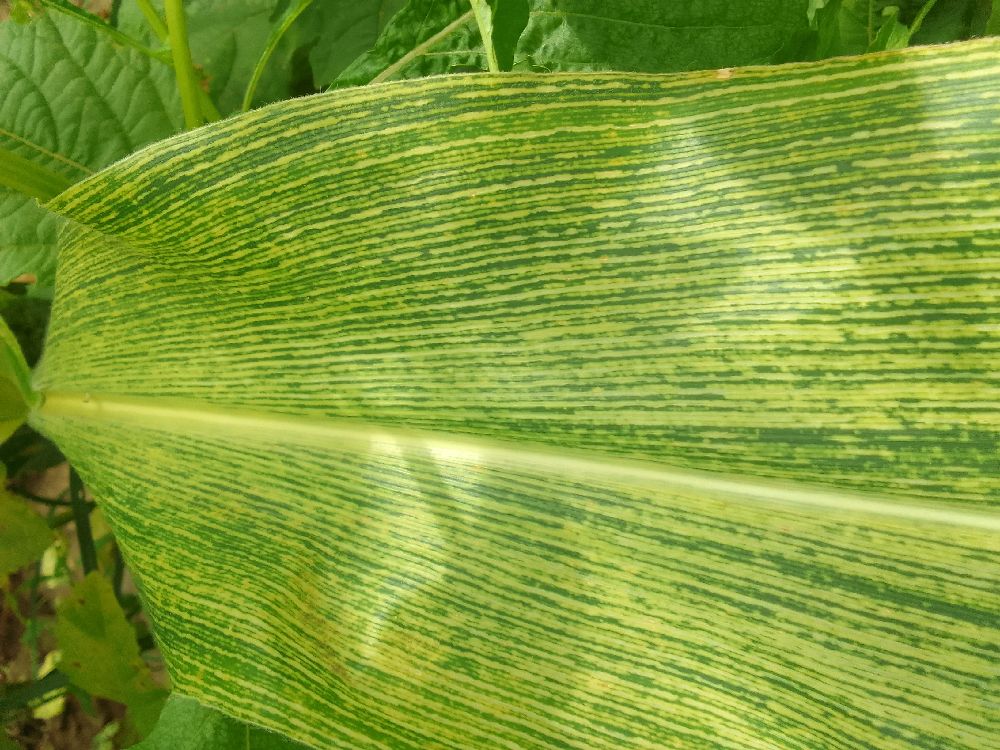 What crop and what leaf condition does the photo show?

maize, maize streak virus
